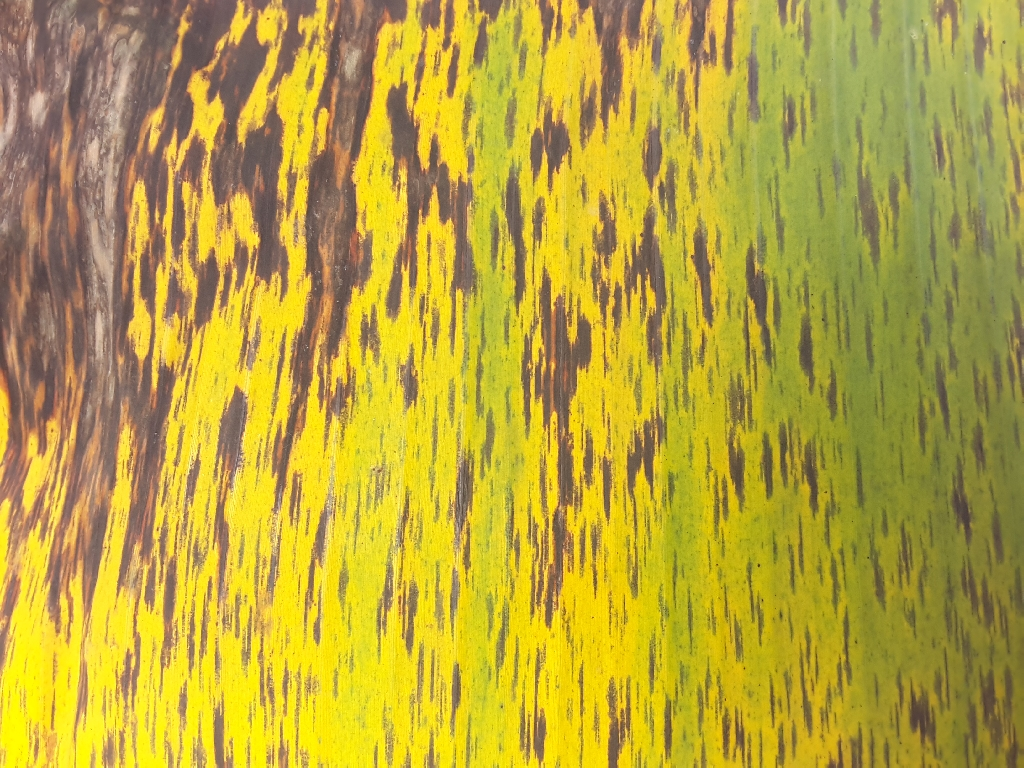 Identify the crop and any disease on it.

banana, black sigatoka
